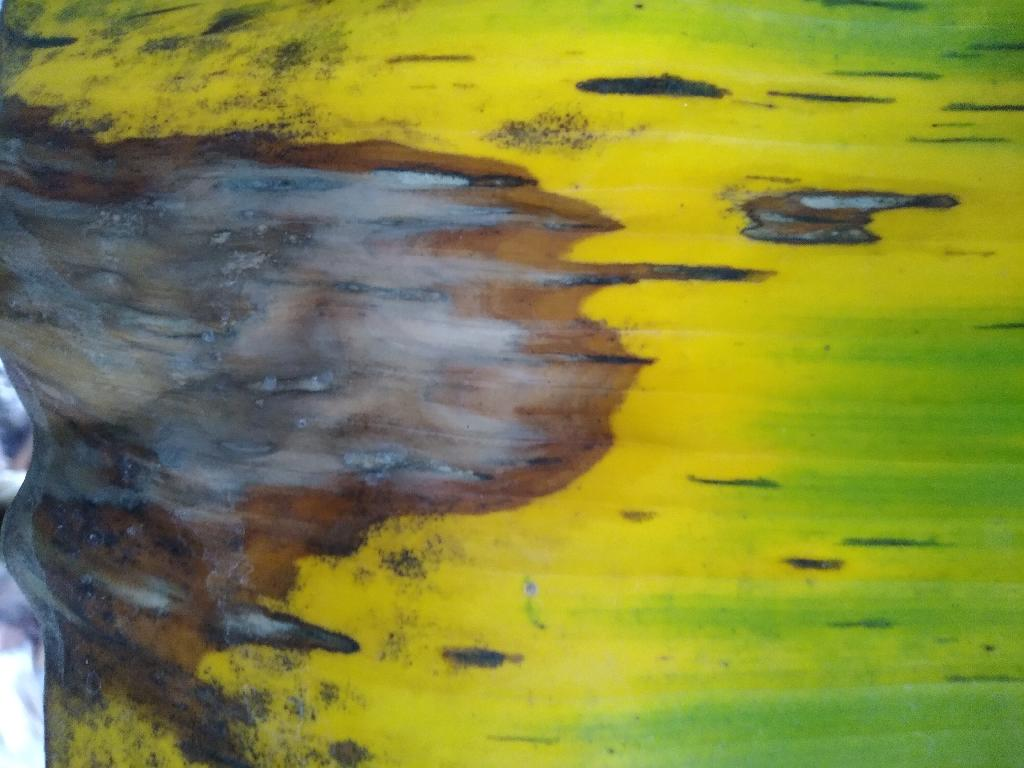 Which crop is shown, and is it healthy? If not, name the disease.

banana, black sigatoka
